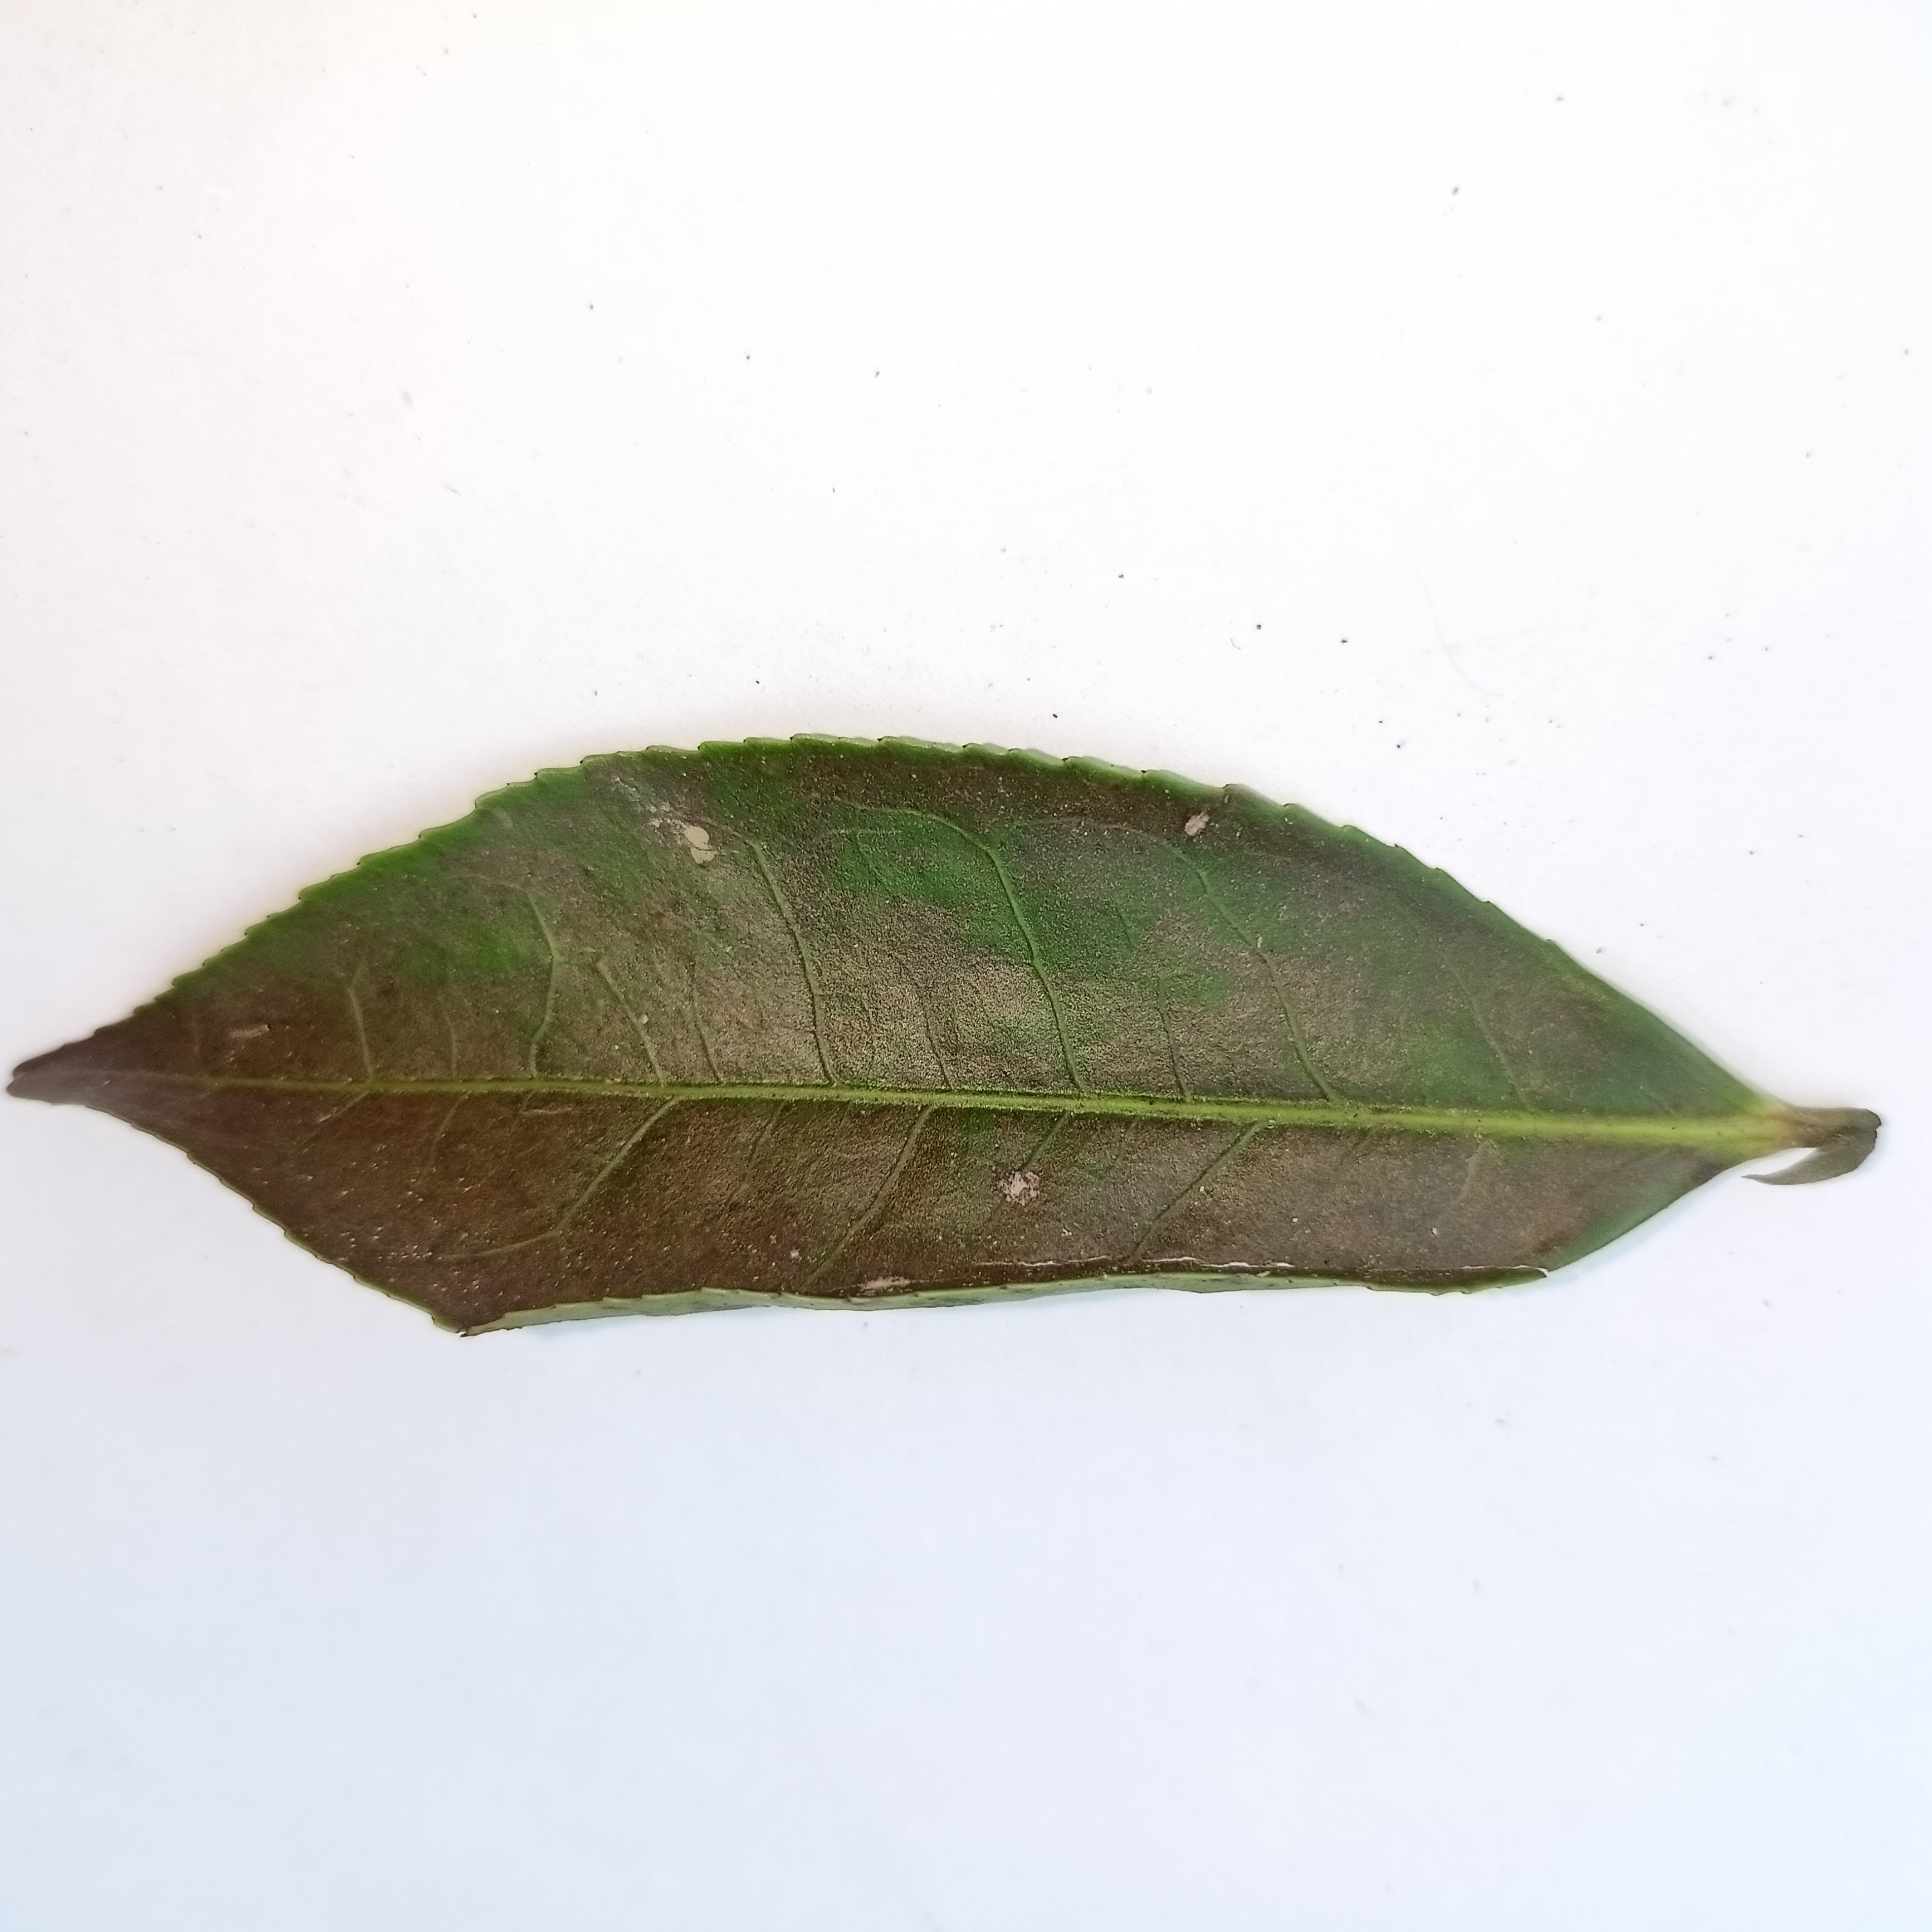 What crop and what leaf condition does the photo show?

tea, red rust
